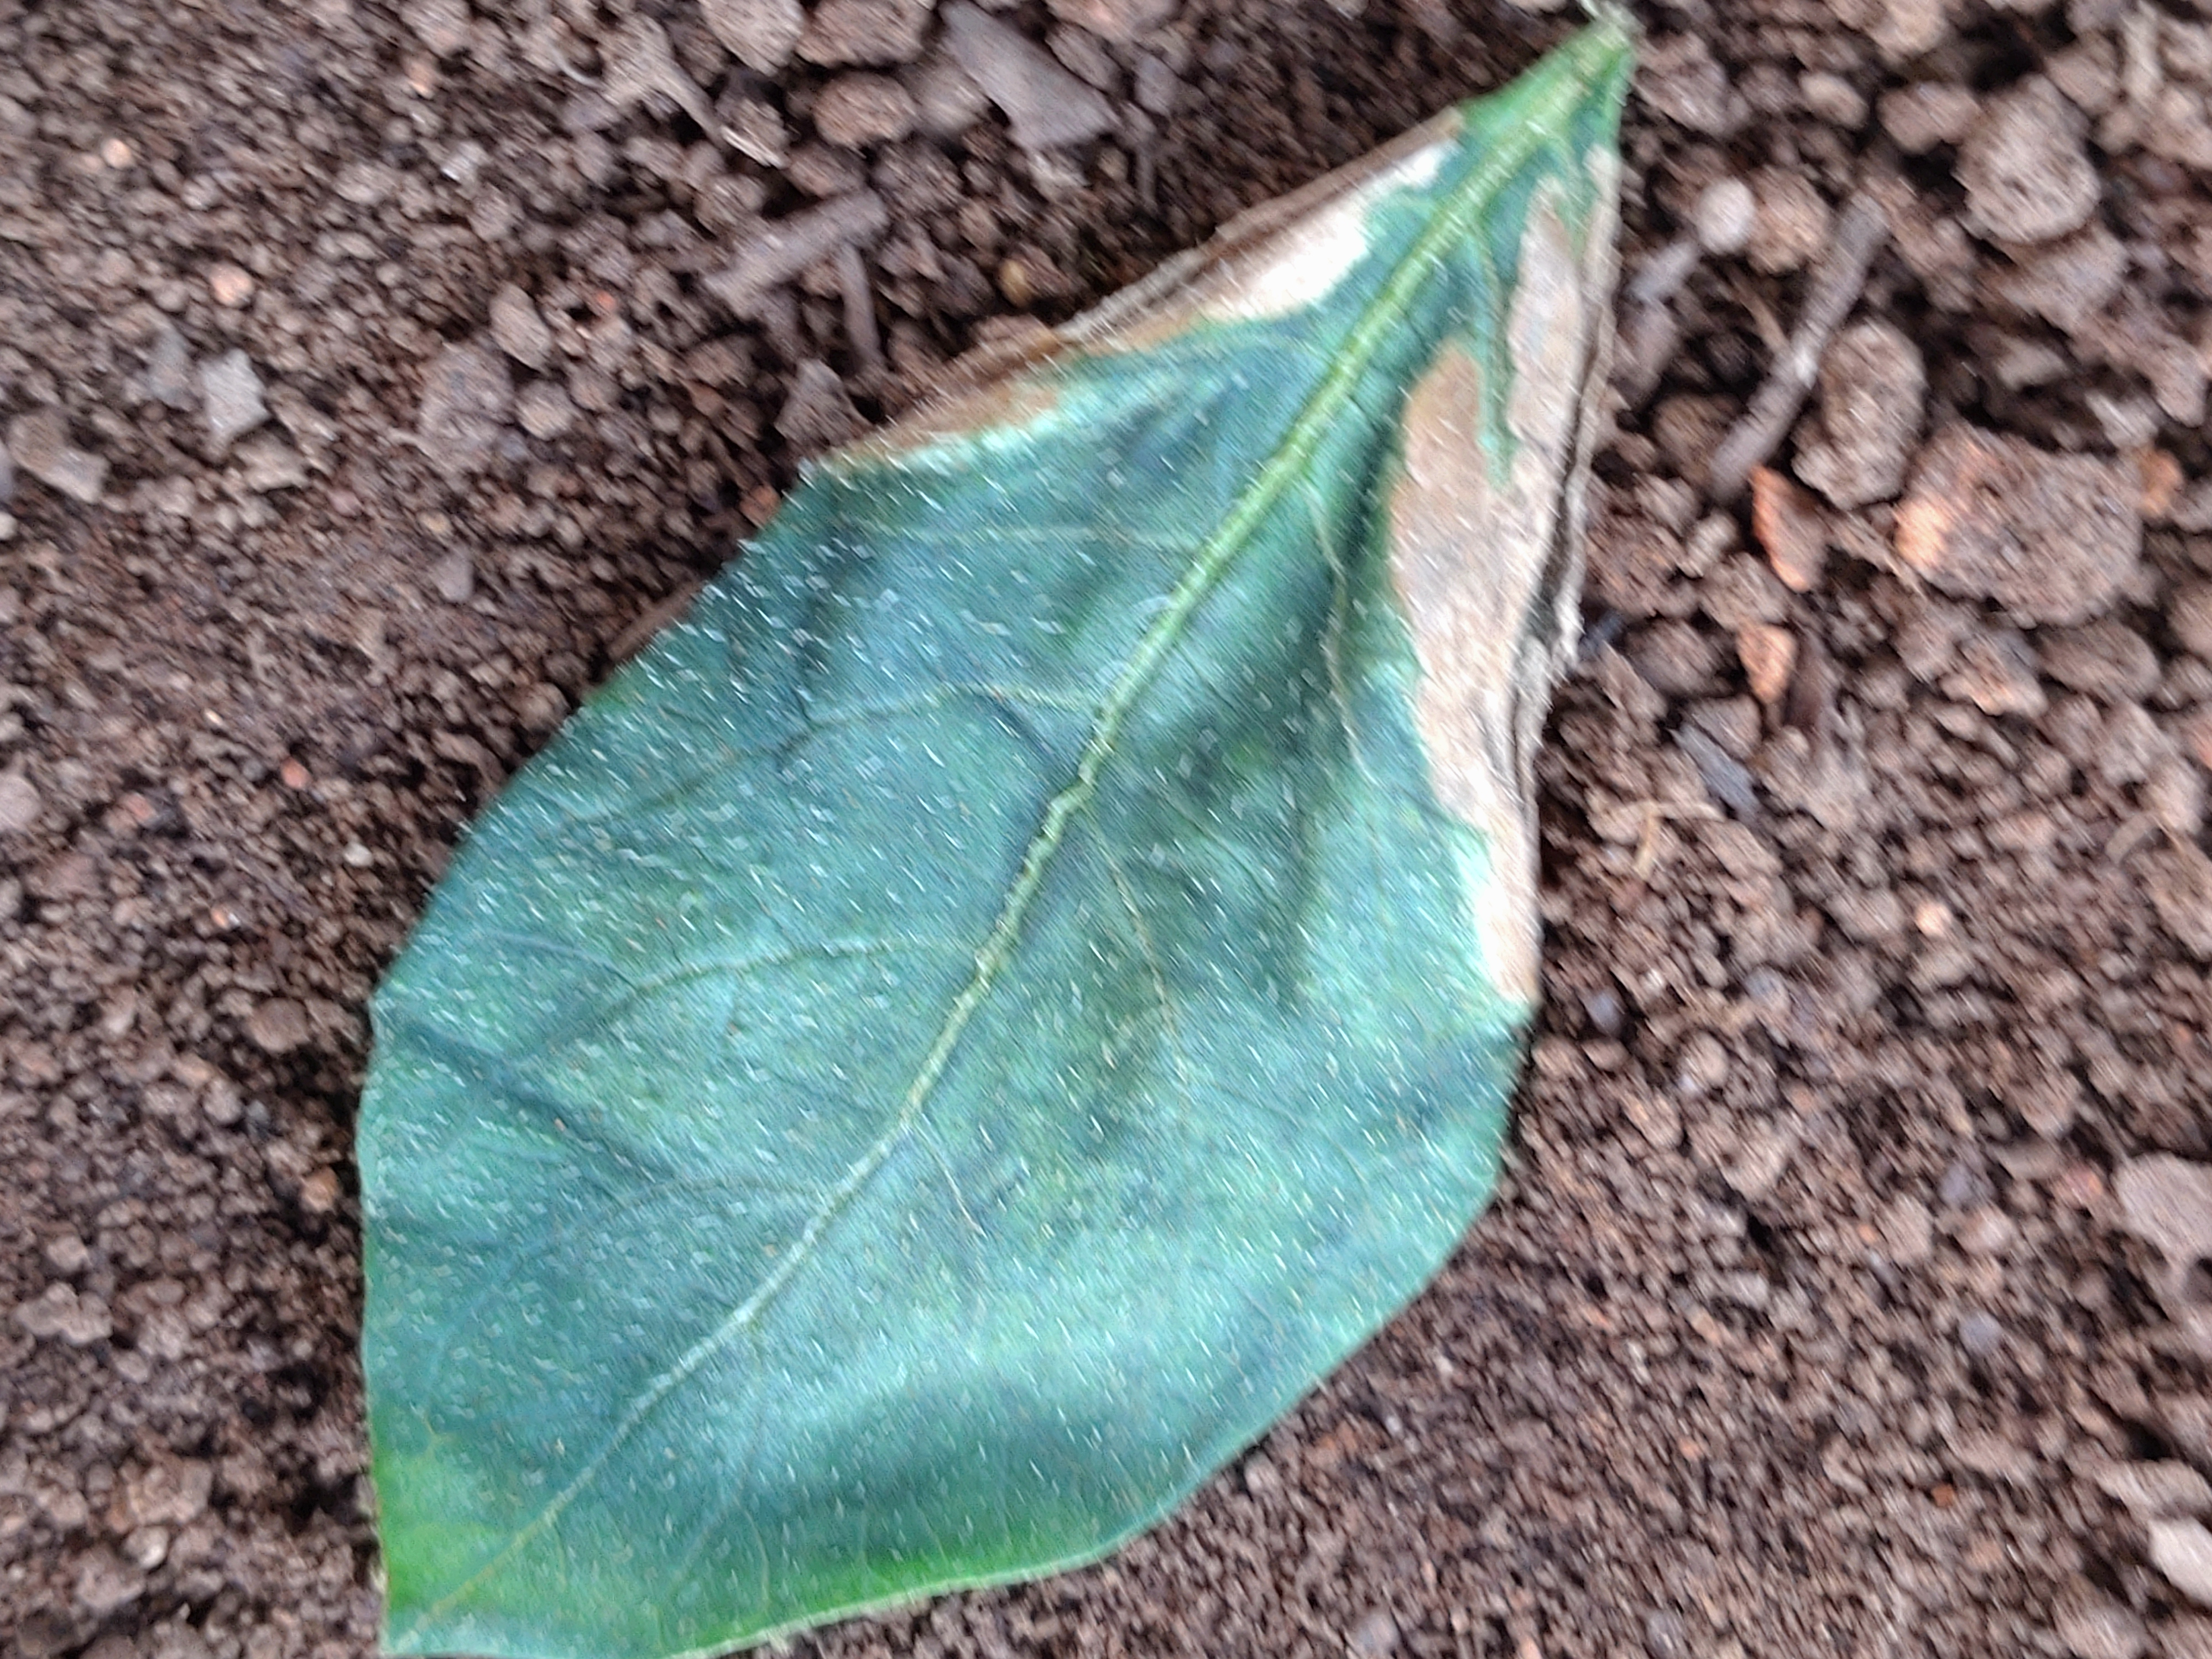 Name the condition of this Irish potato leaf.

early blight
